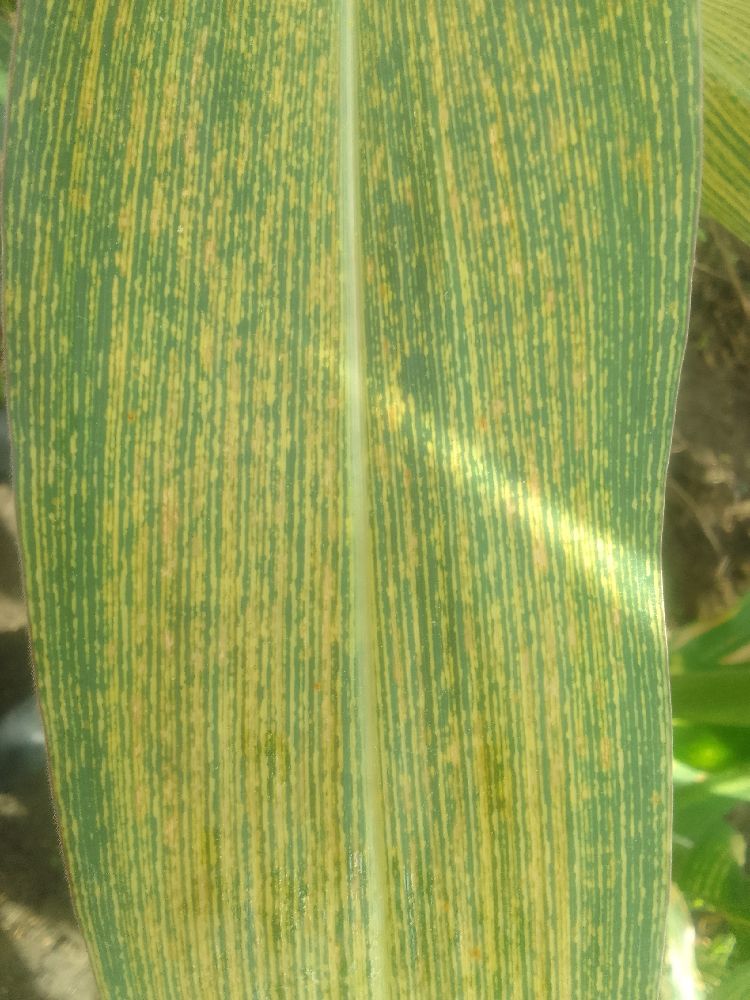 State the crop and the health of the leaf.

maize, maize streak virus
